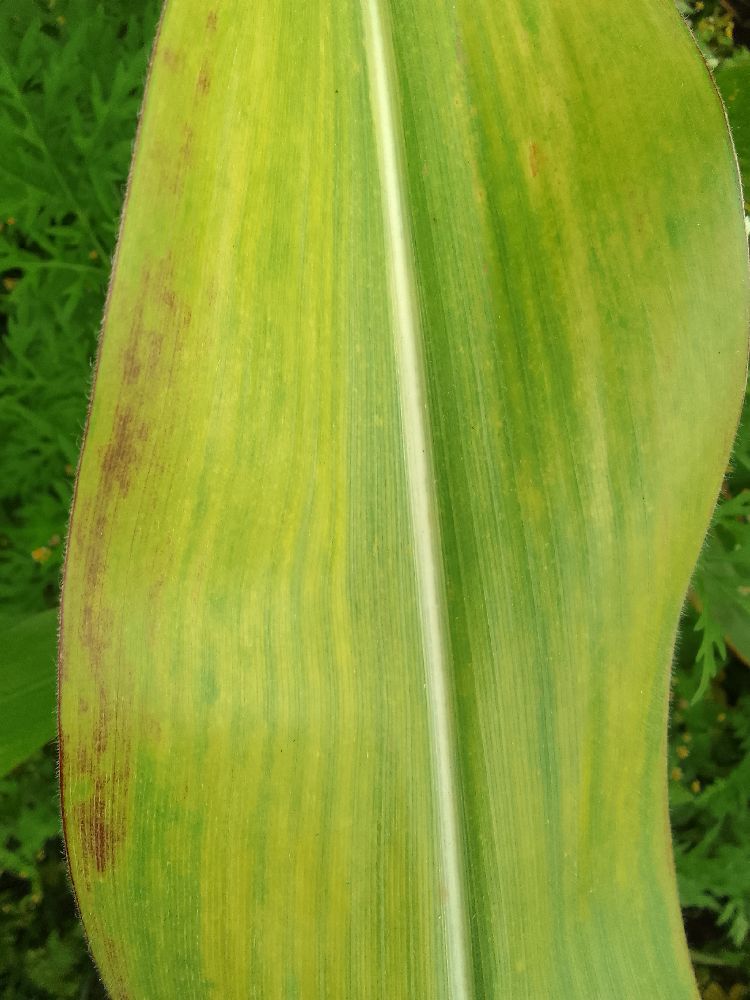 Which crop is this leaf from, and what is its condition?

maize, maize lethal necrosis
